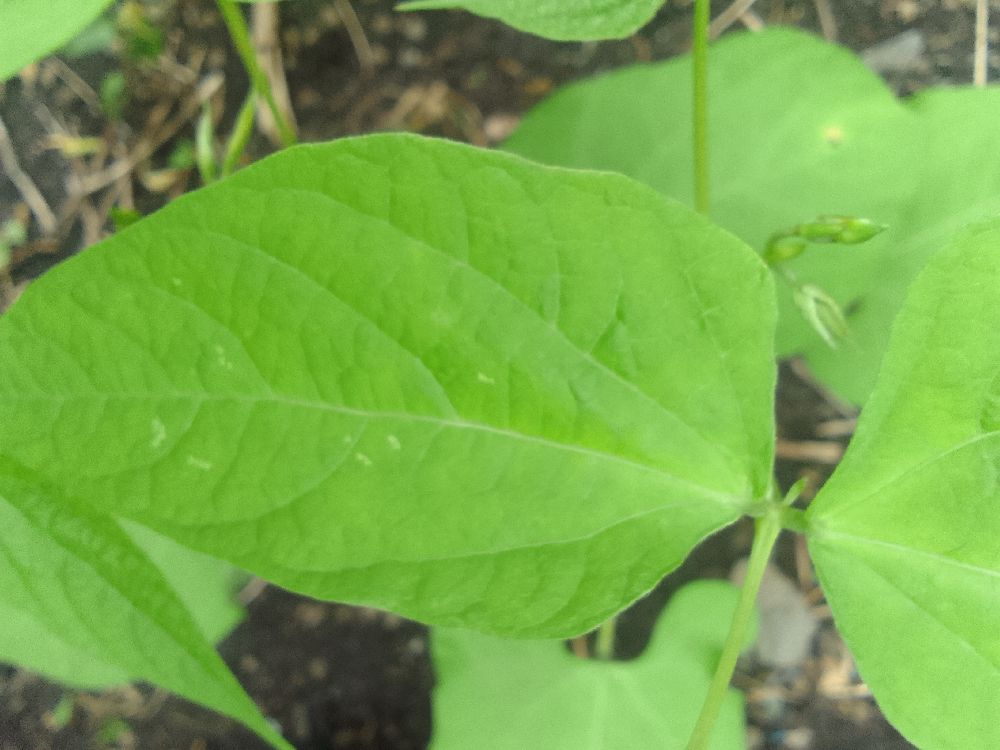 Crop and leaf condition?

common bean, healthy
